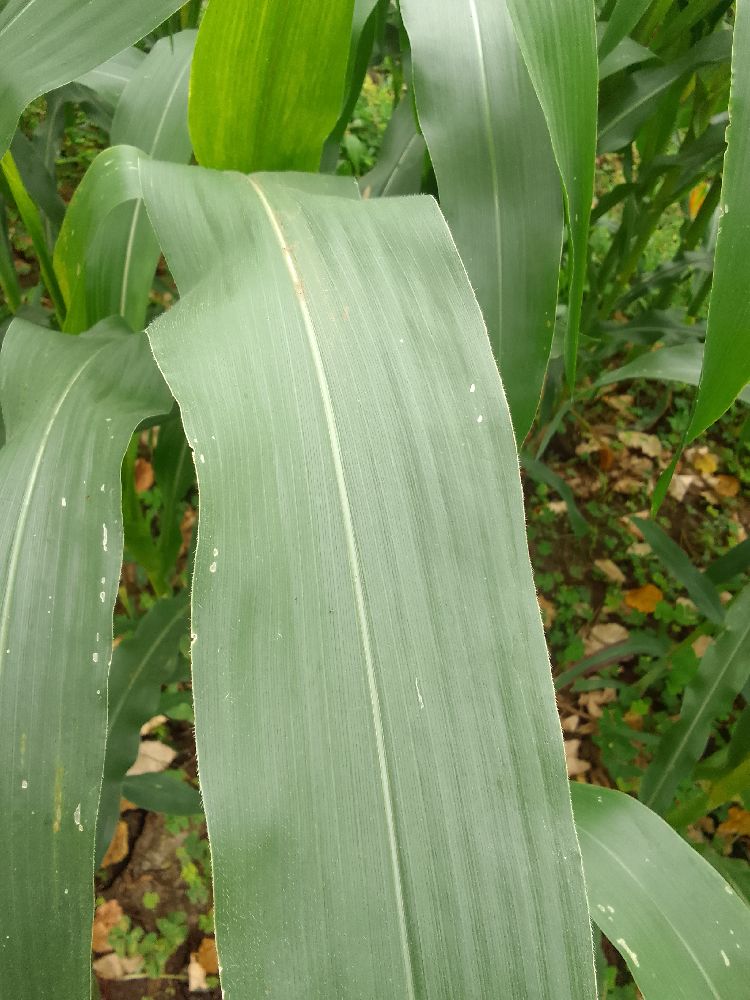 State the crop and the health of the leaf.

maize, healthy
